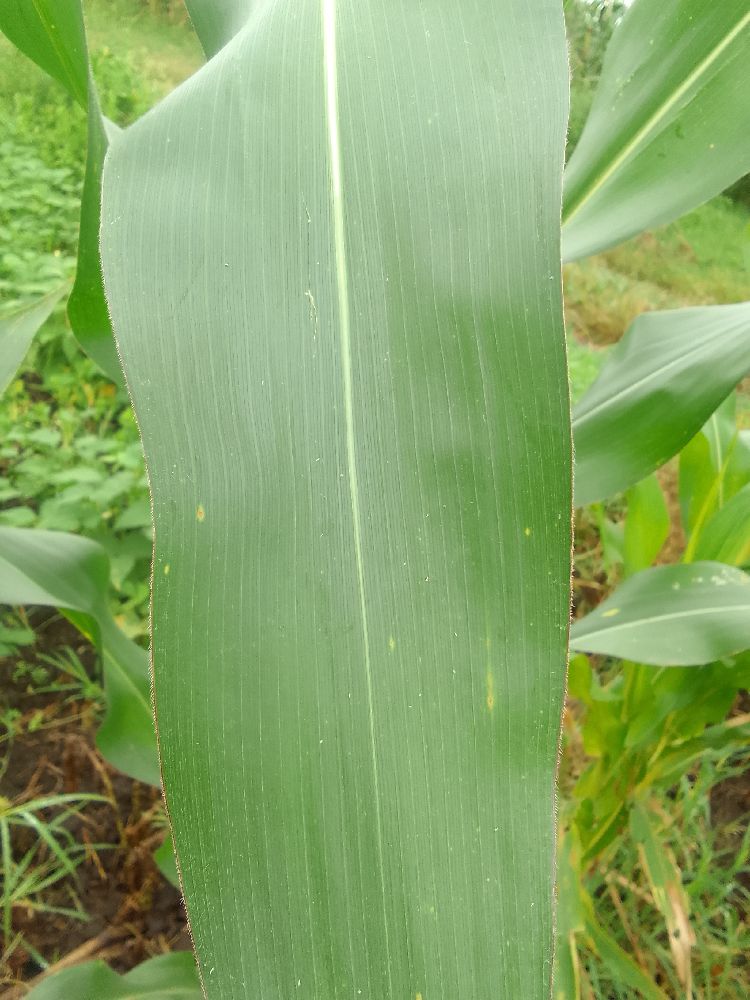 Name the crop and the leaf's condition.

maize, healthy
